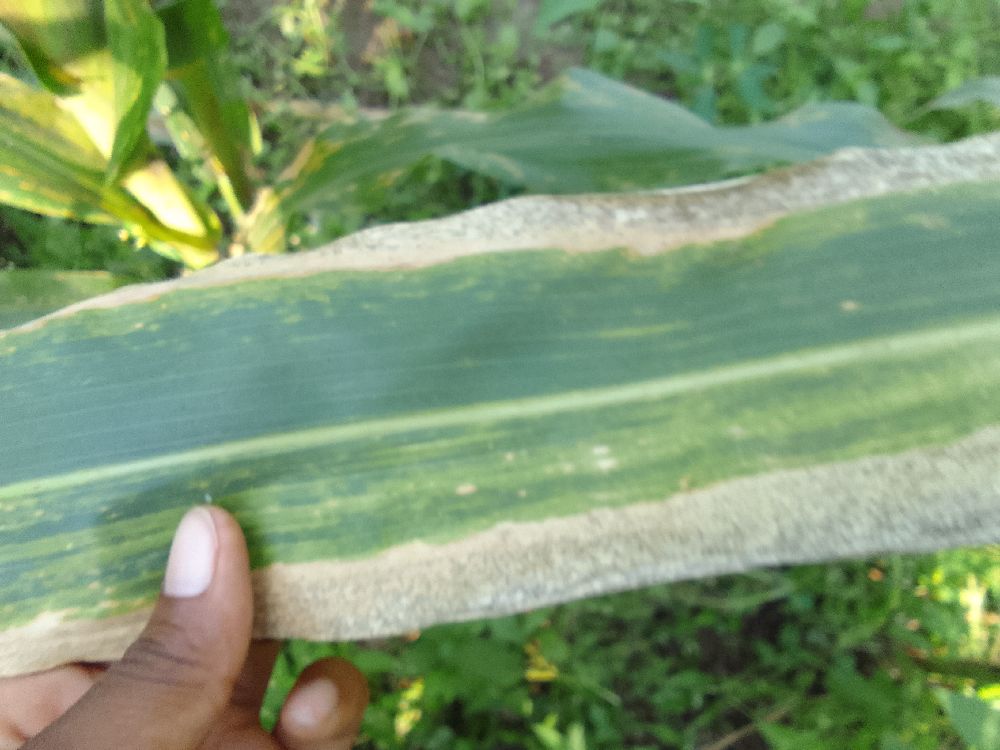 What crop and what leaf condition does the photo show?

maize, maize lethal necrosis
